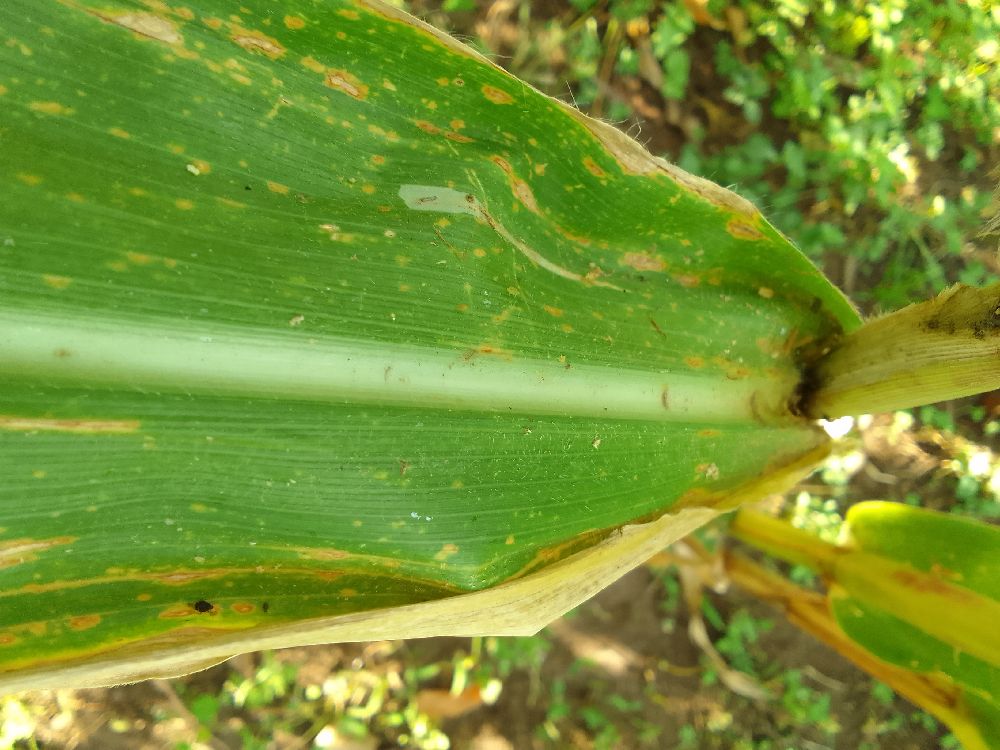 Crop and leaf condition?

maize, maize lethal necrosis
